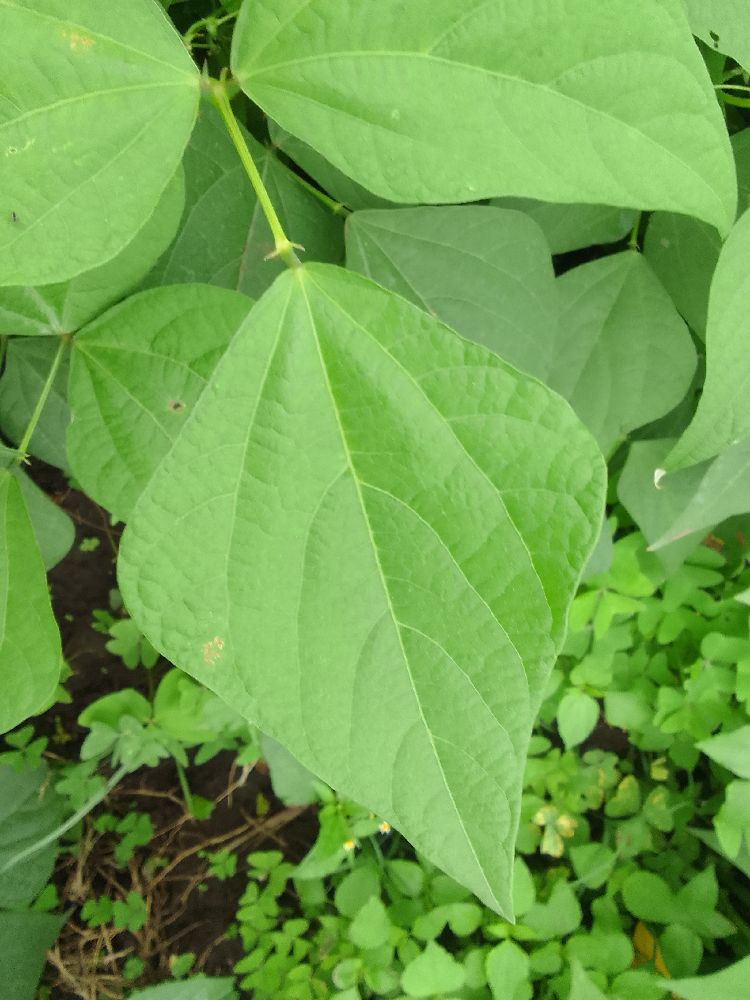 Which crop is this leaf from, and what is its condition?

common bean, healthy
